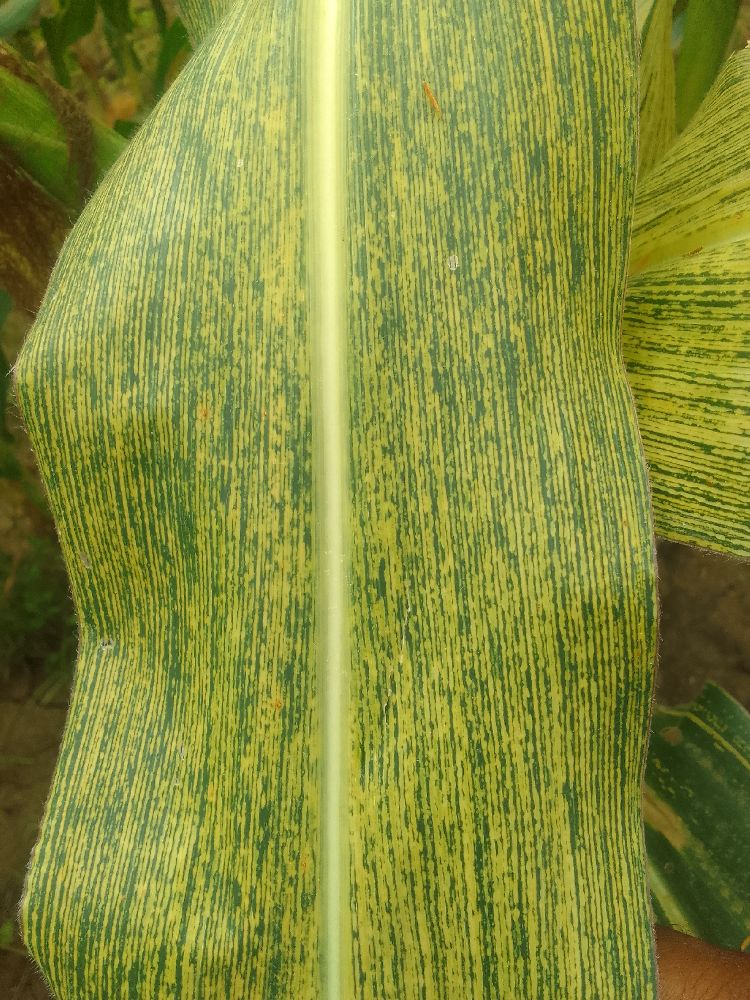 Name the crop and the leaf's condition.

maize, maize streak virus
